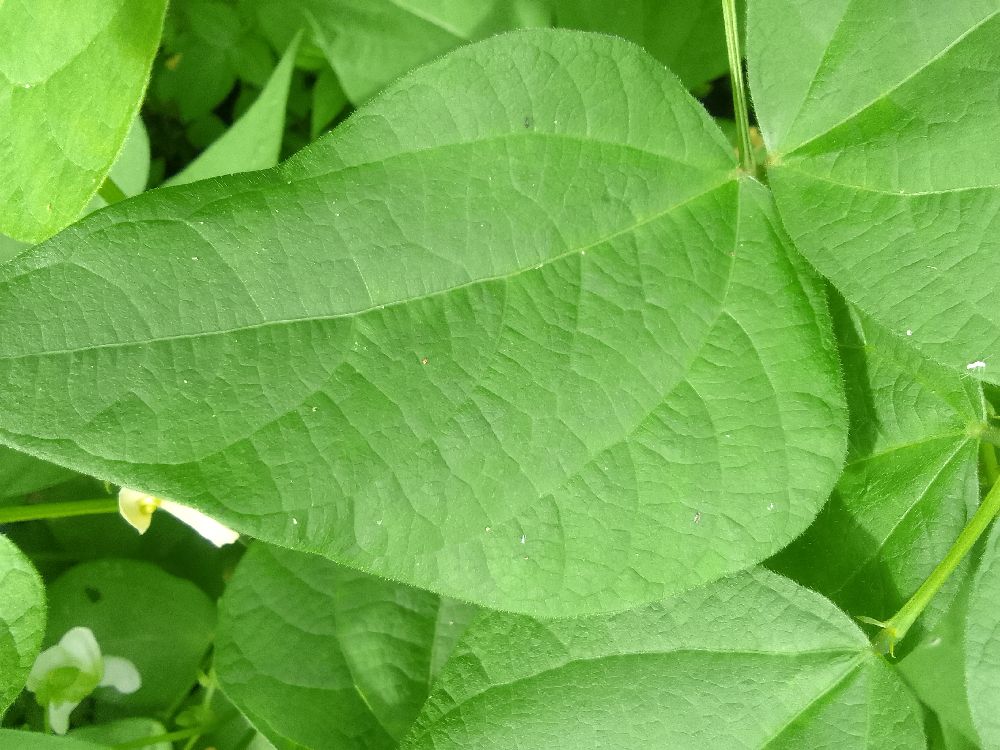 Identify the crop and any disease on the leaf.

common bean, healthy
